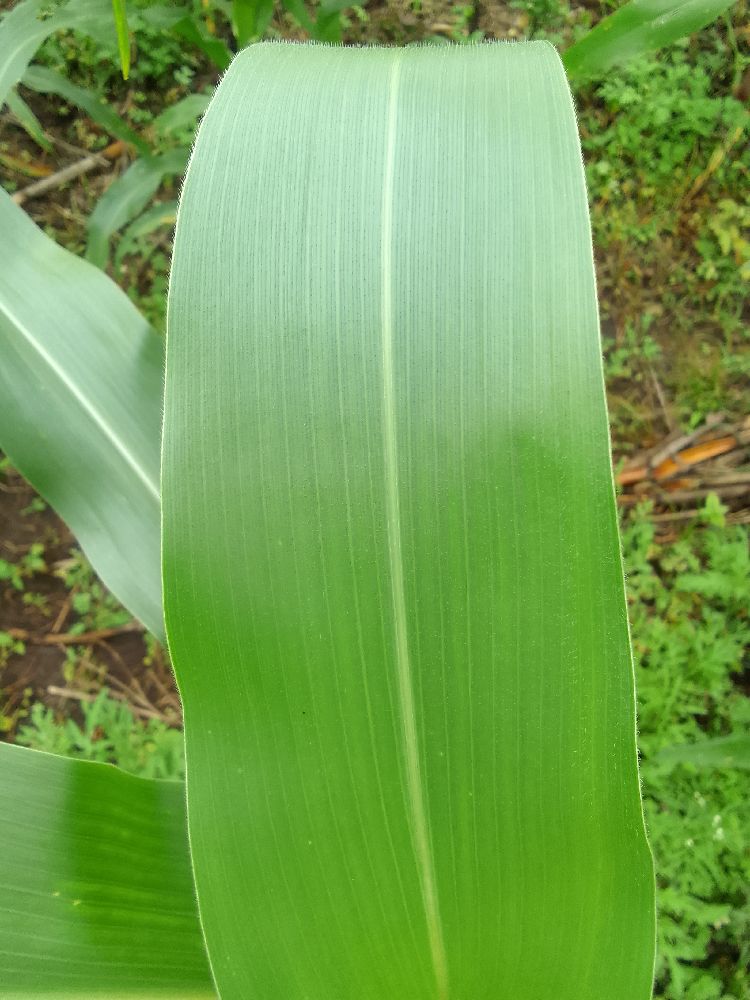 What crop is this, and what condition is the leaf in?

maize, healthy
